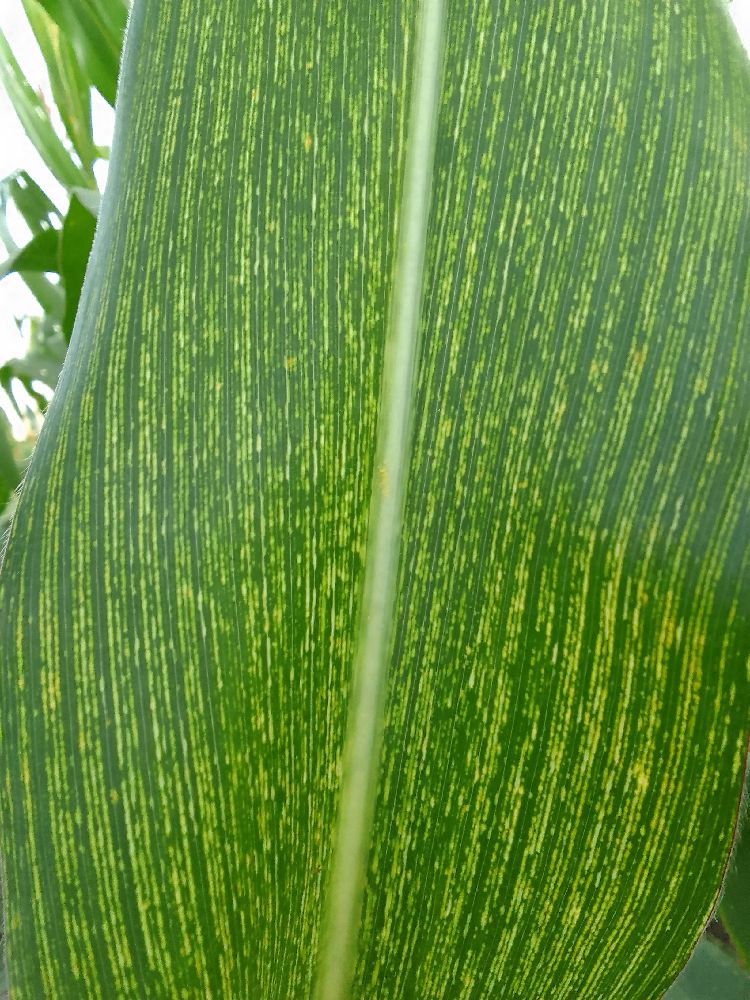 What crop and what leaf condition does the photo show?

maize, maize streak virus
